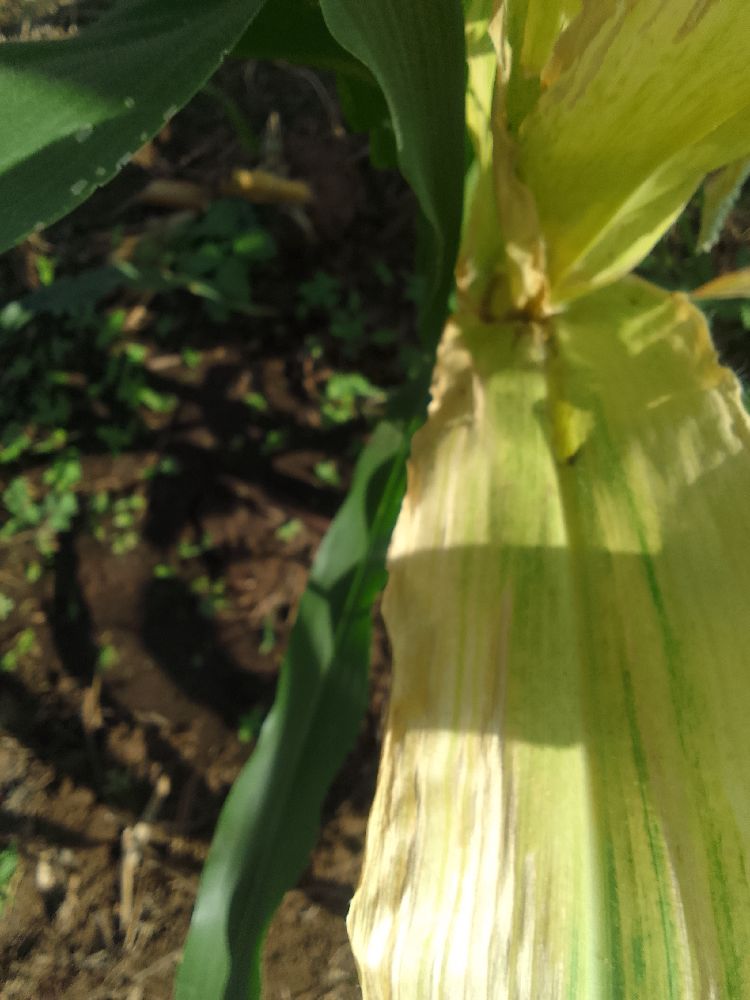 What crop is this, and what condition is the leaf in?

maize, maize lethal necrosis
